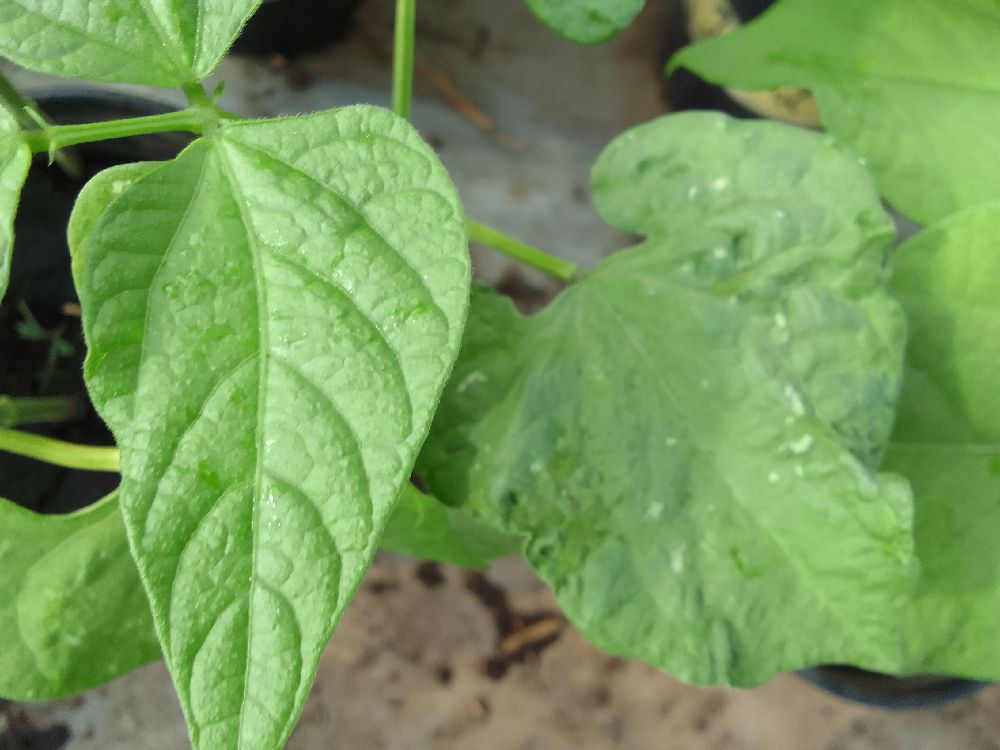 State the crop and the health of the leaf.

common bean, healthy
